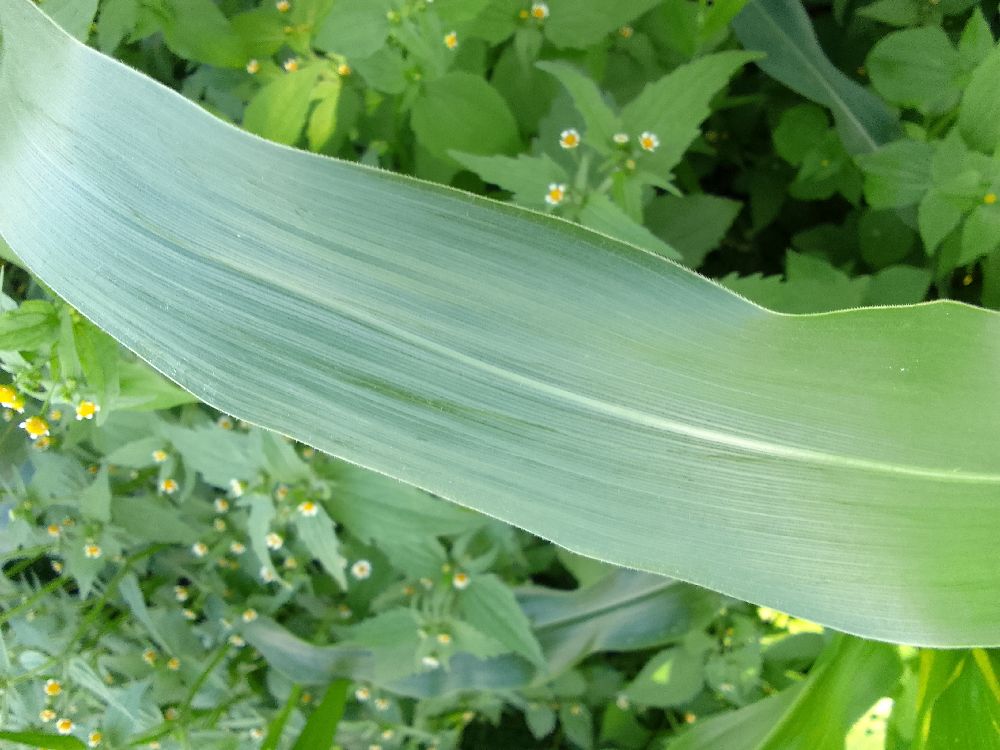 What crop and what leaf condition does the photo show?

maize, healthy
